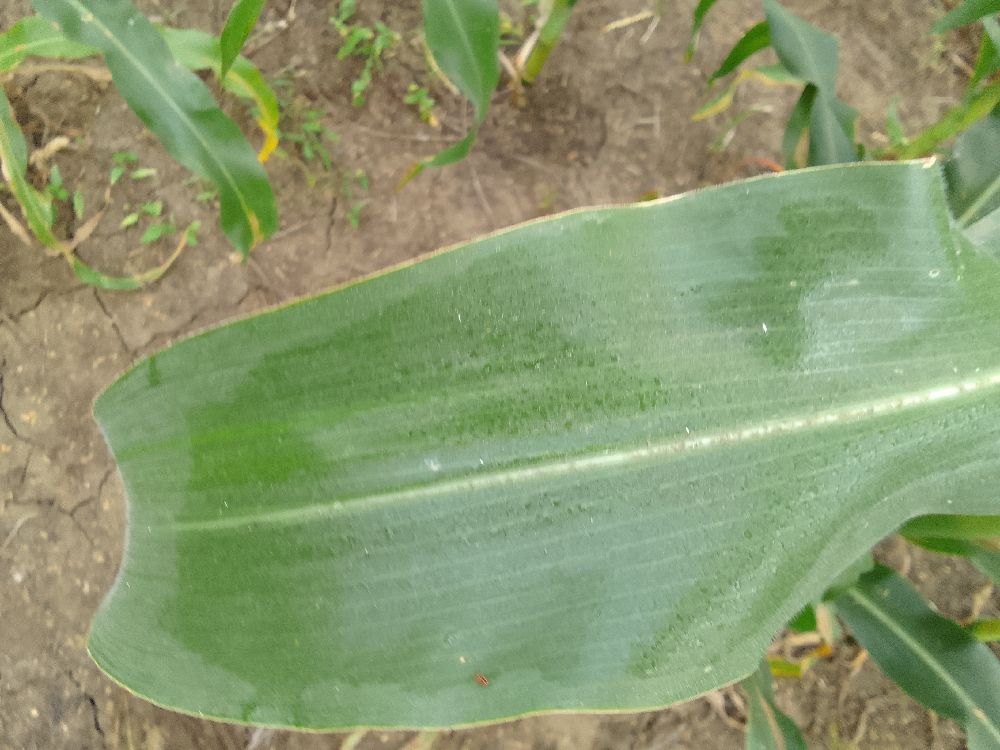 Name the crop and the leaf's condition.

maize, healthy
